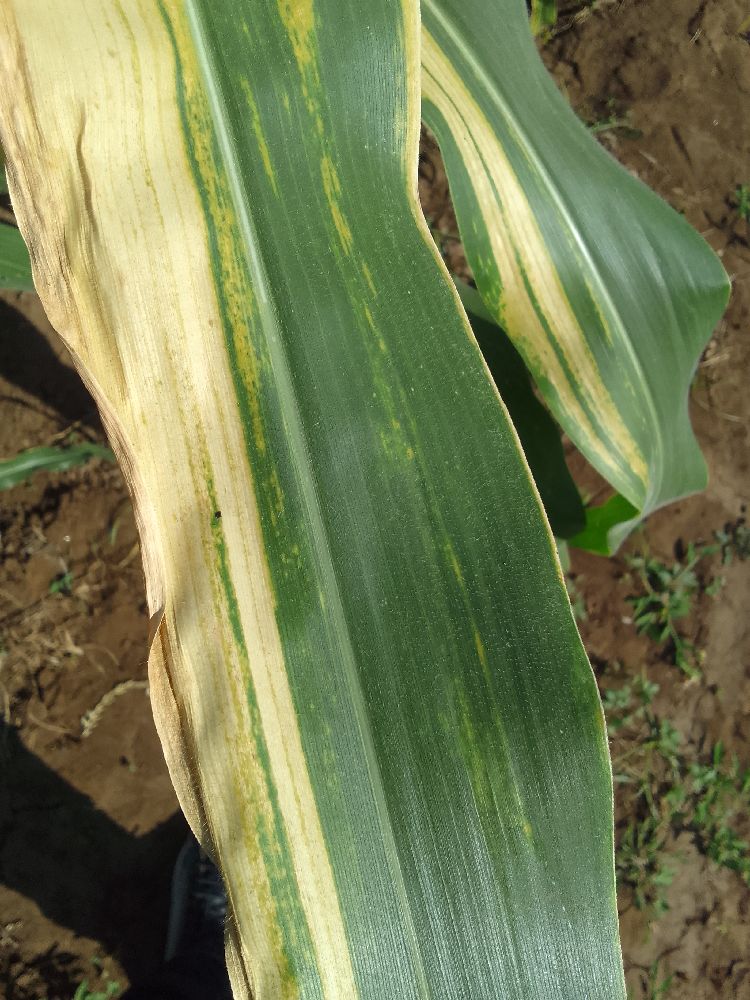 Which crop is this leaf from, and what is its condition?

maize, maize lethal necrosis
